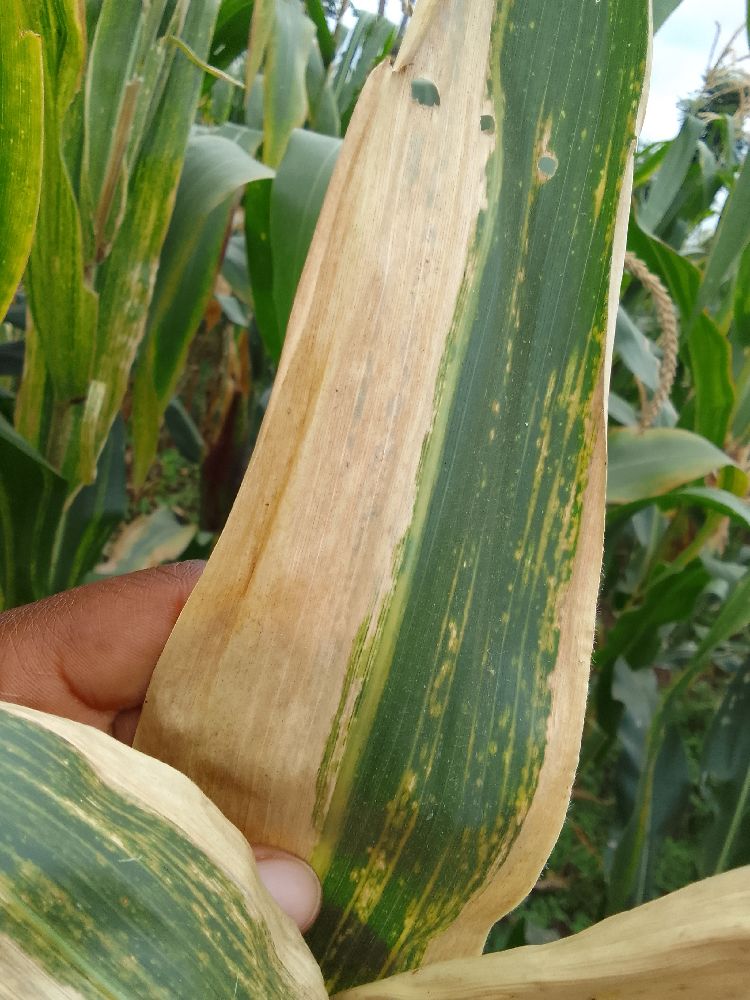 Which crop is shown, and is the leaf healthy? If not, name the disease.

maize, maize lethal necrosis
